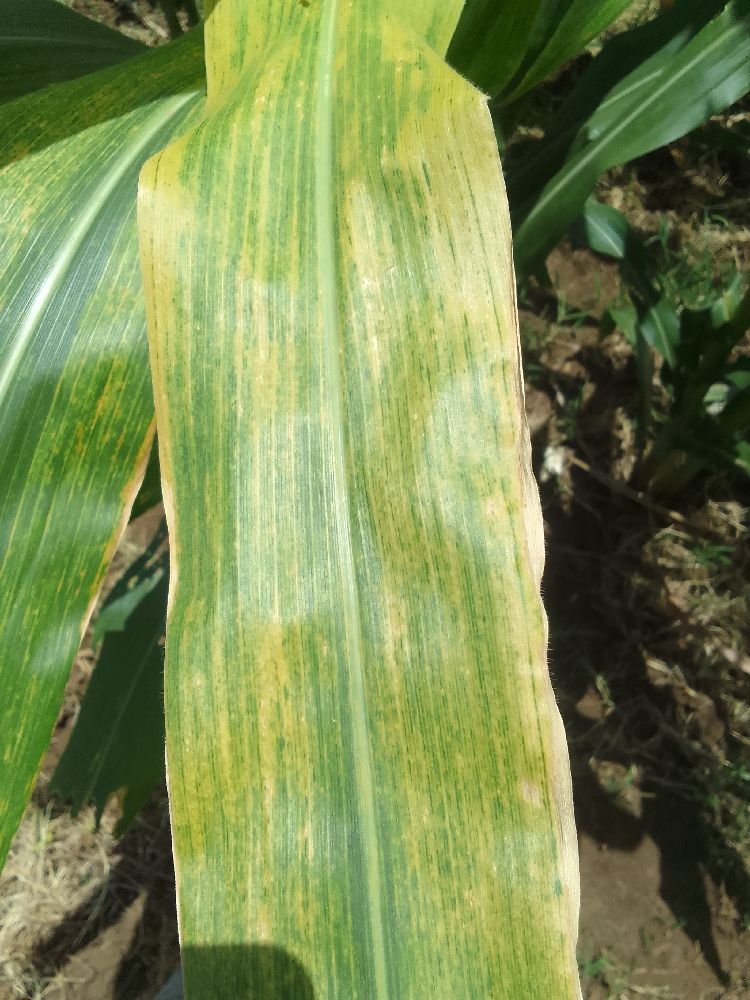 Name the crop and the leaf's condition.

maize, maize lethal necrosis
